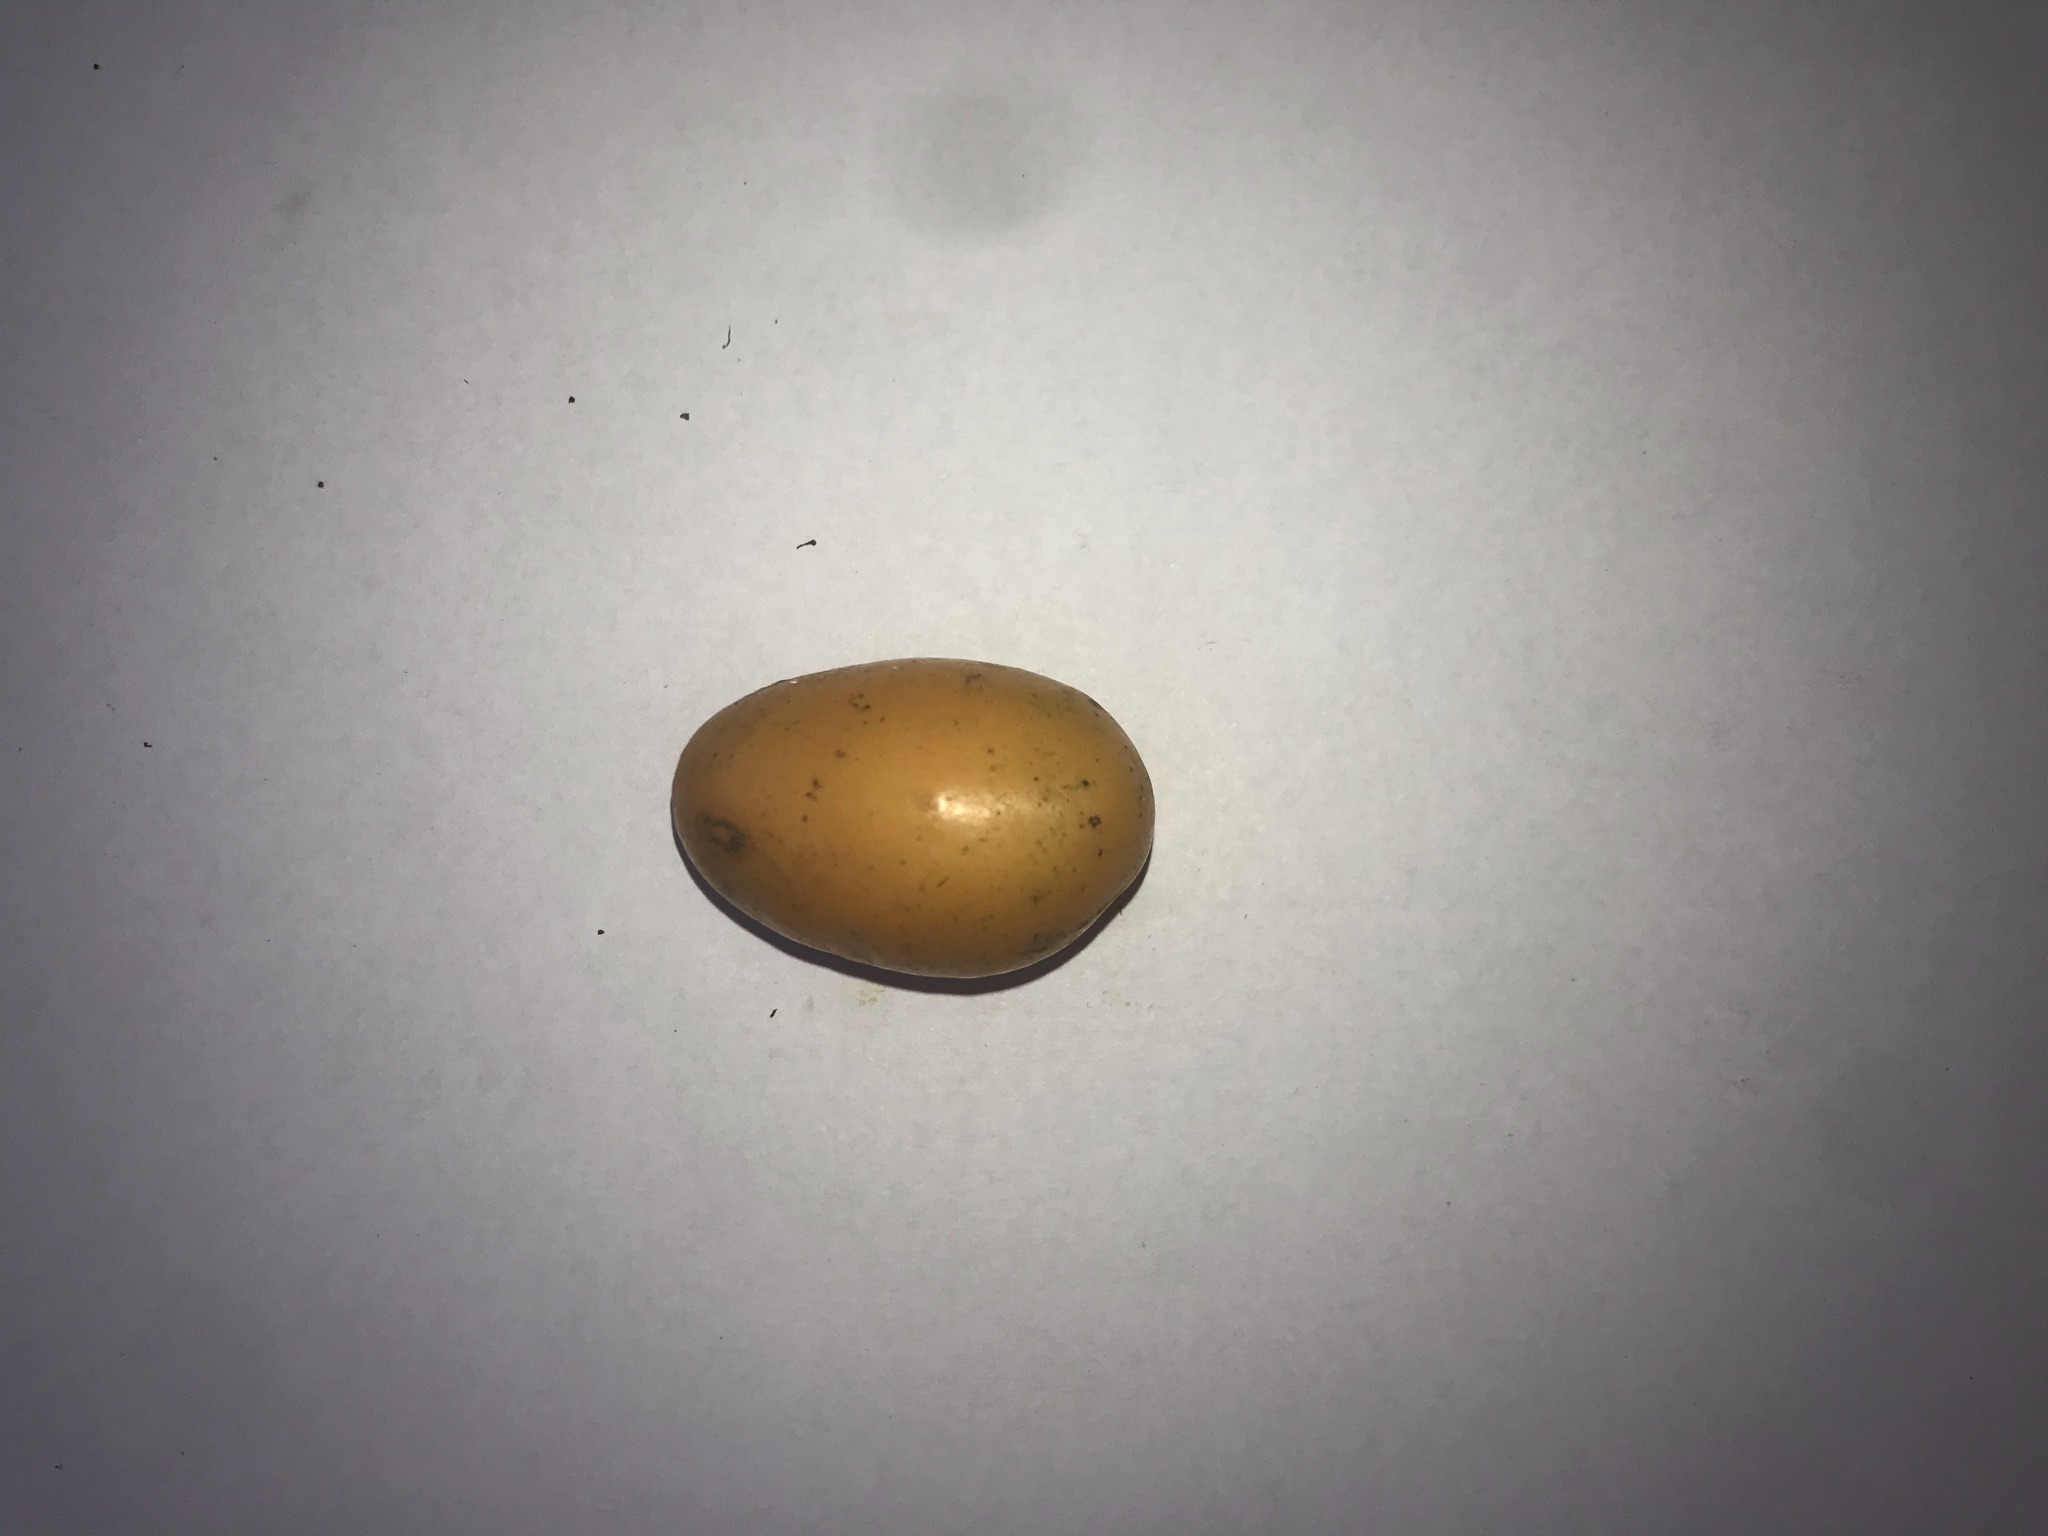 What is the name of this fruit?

siriguela
